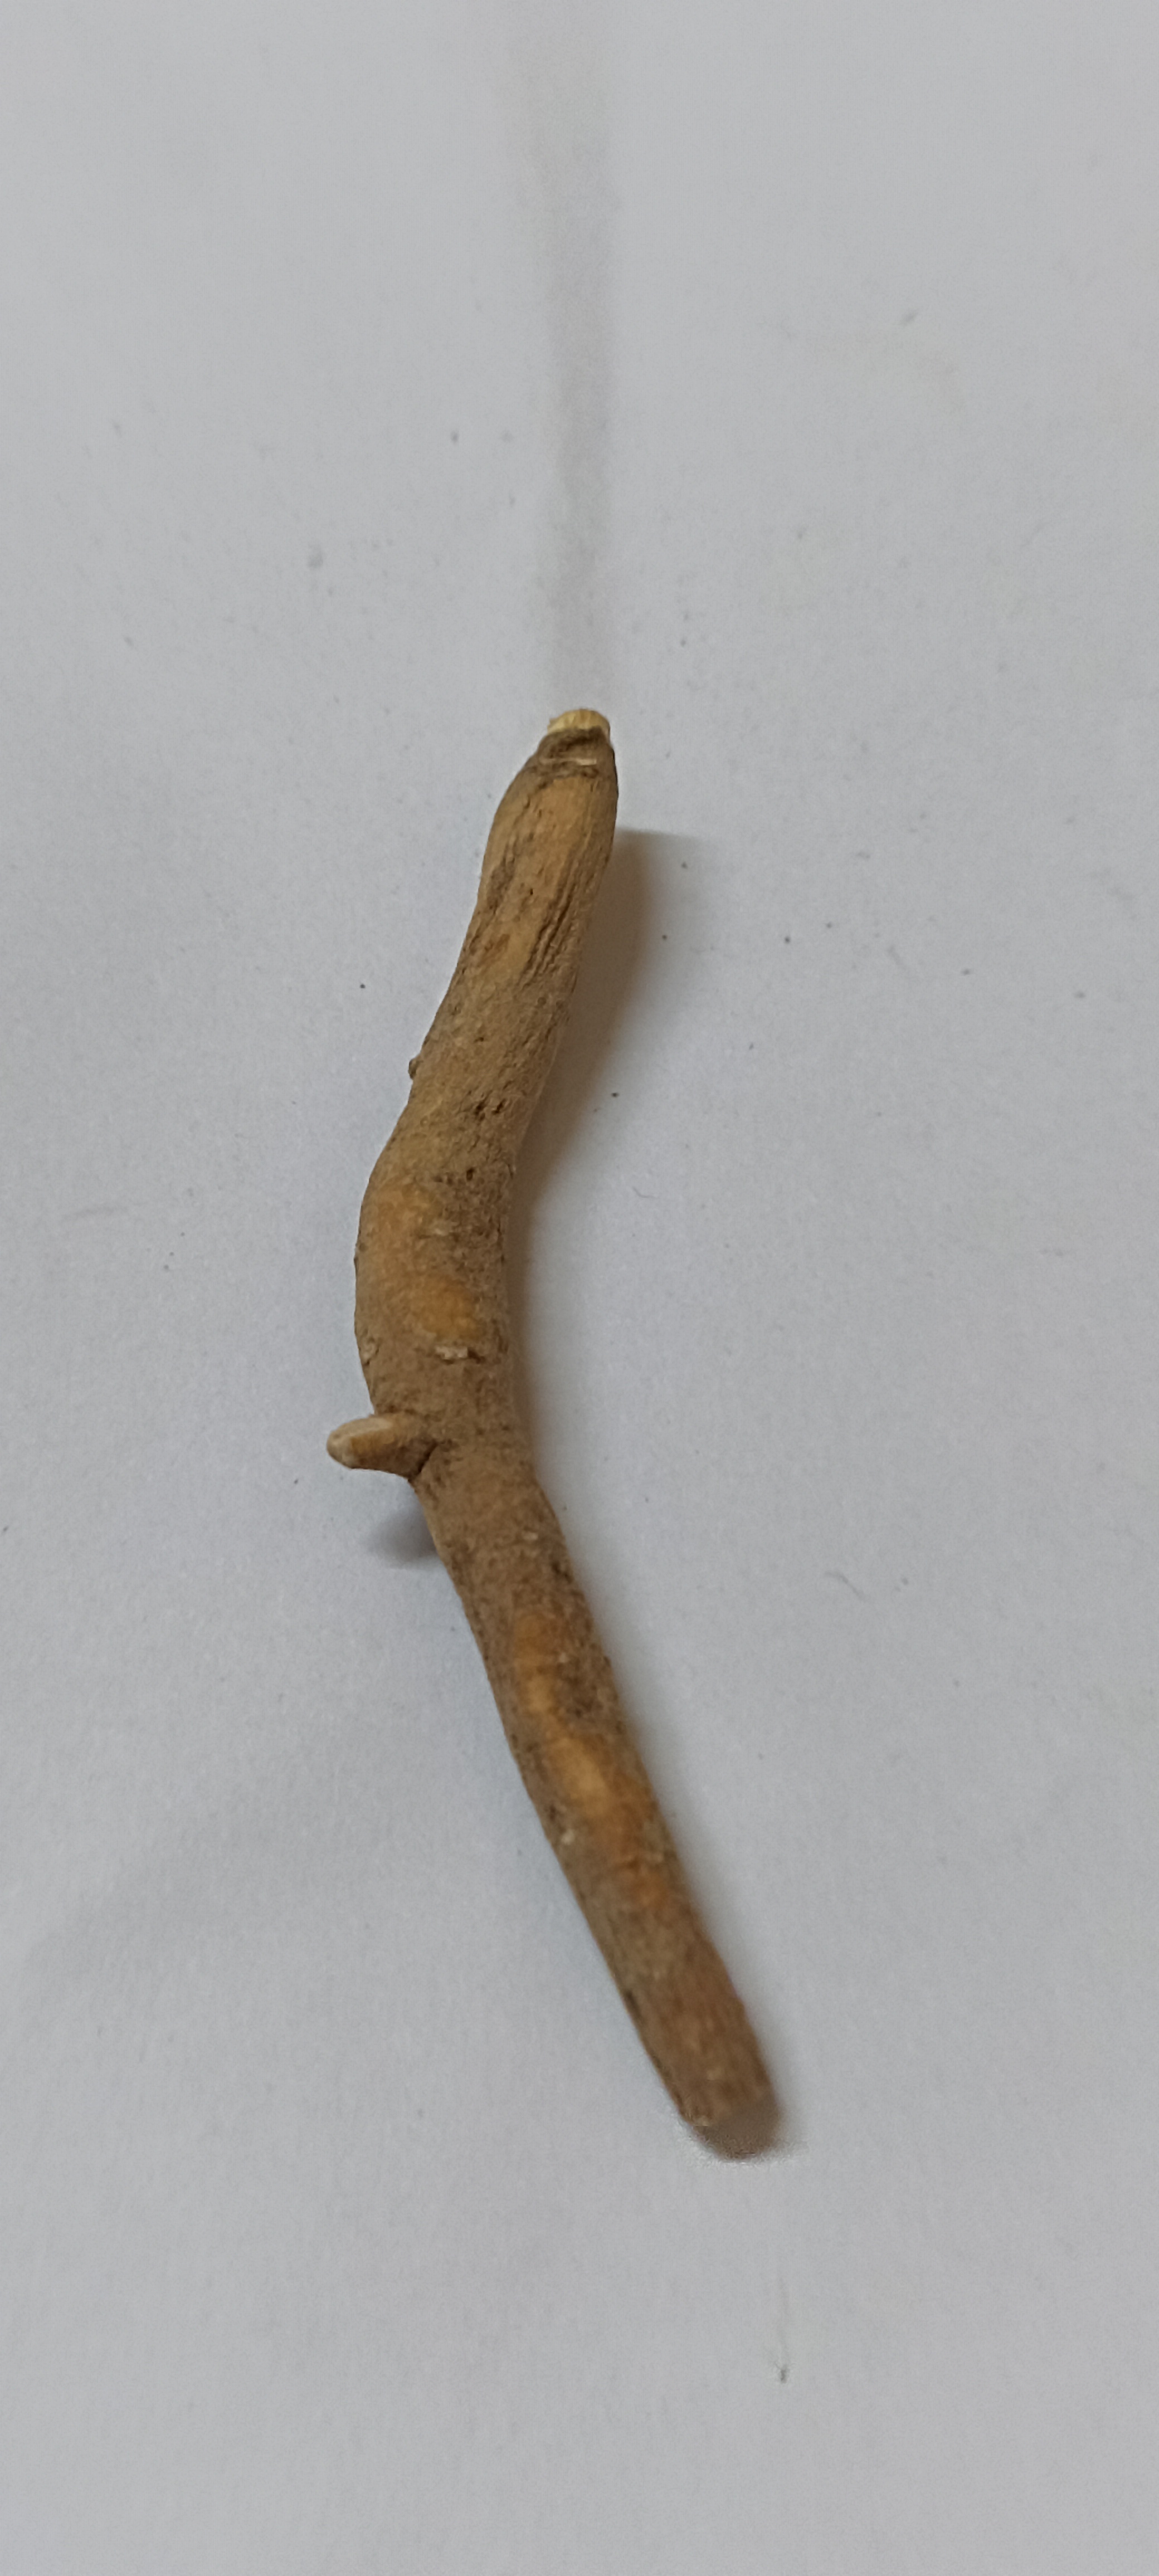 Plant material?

ashwagandha
